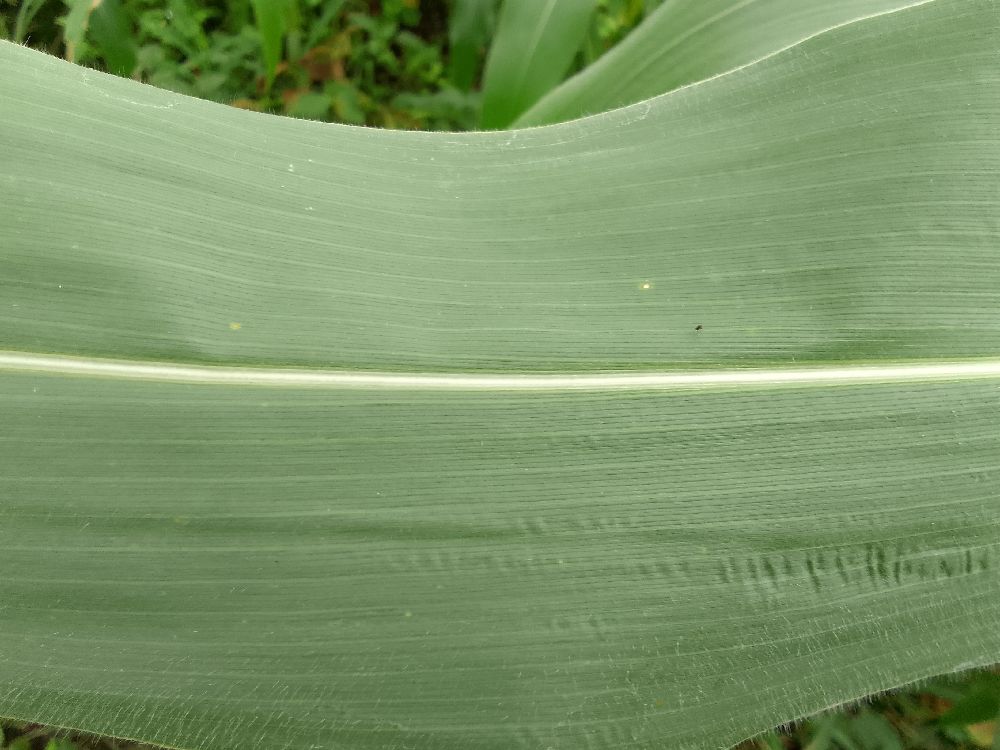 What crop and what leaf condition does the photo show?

maize, healthy
